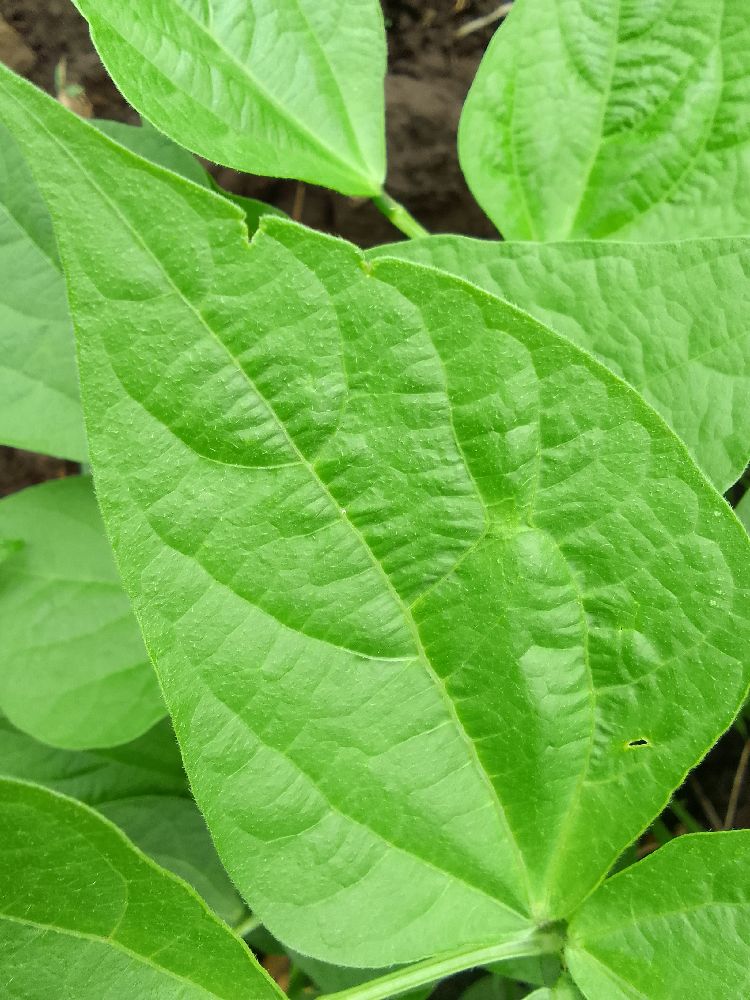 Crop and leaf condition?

common bean, healthy
